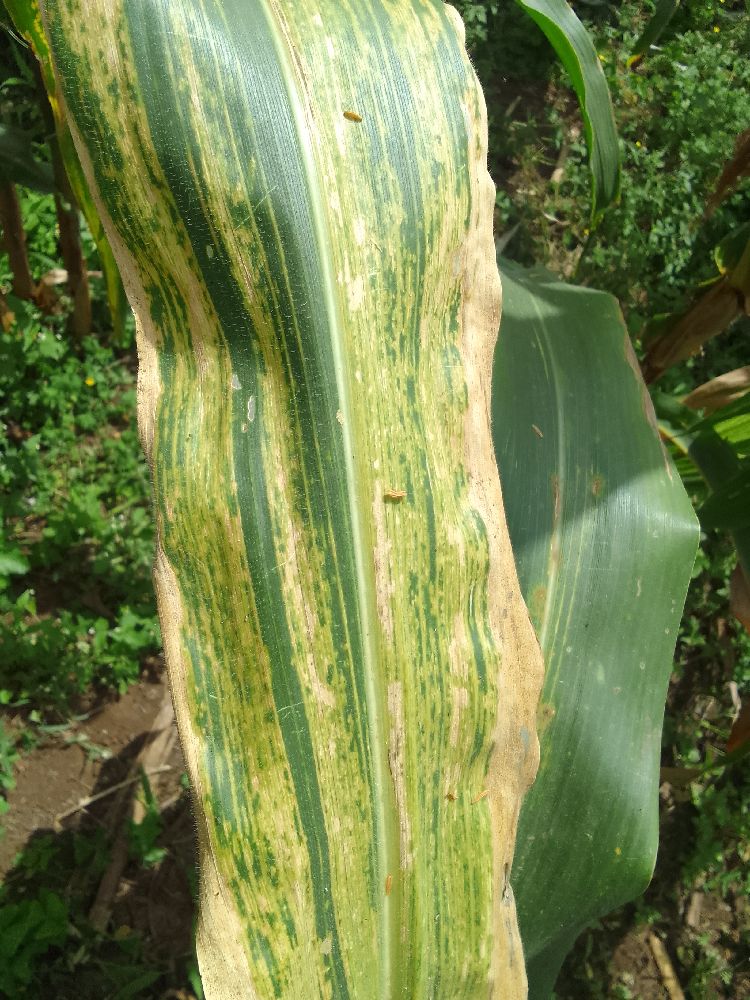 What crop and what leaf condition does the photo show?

maize, maize lethal necrosis
